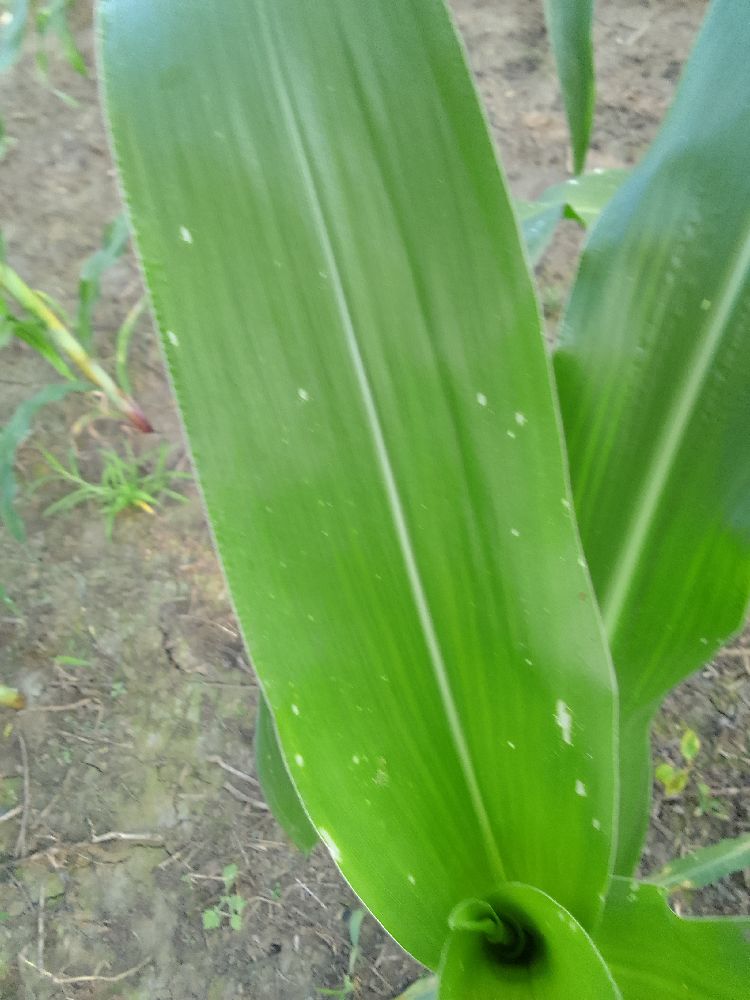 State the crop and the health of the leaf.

maize, healthy
